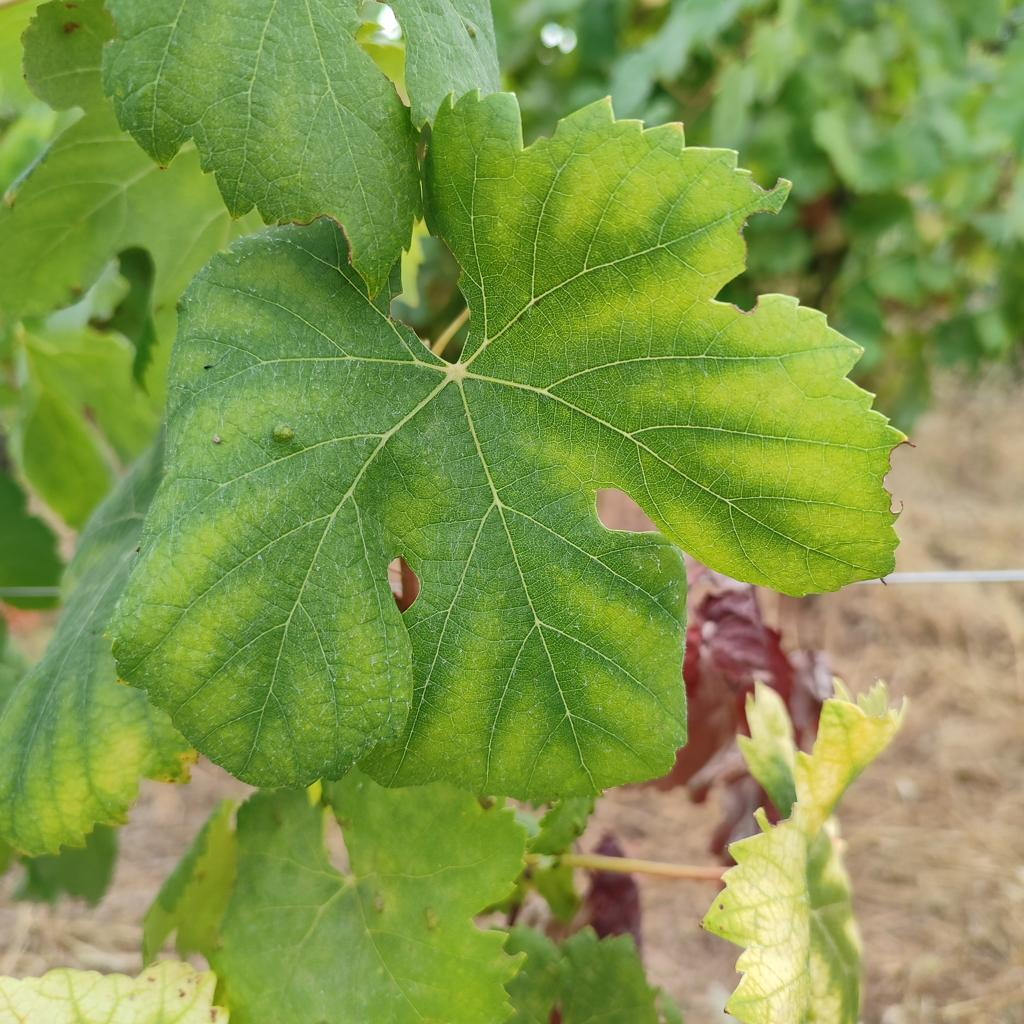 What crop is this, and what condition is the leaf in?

grapevine, esca complex
